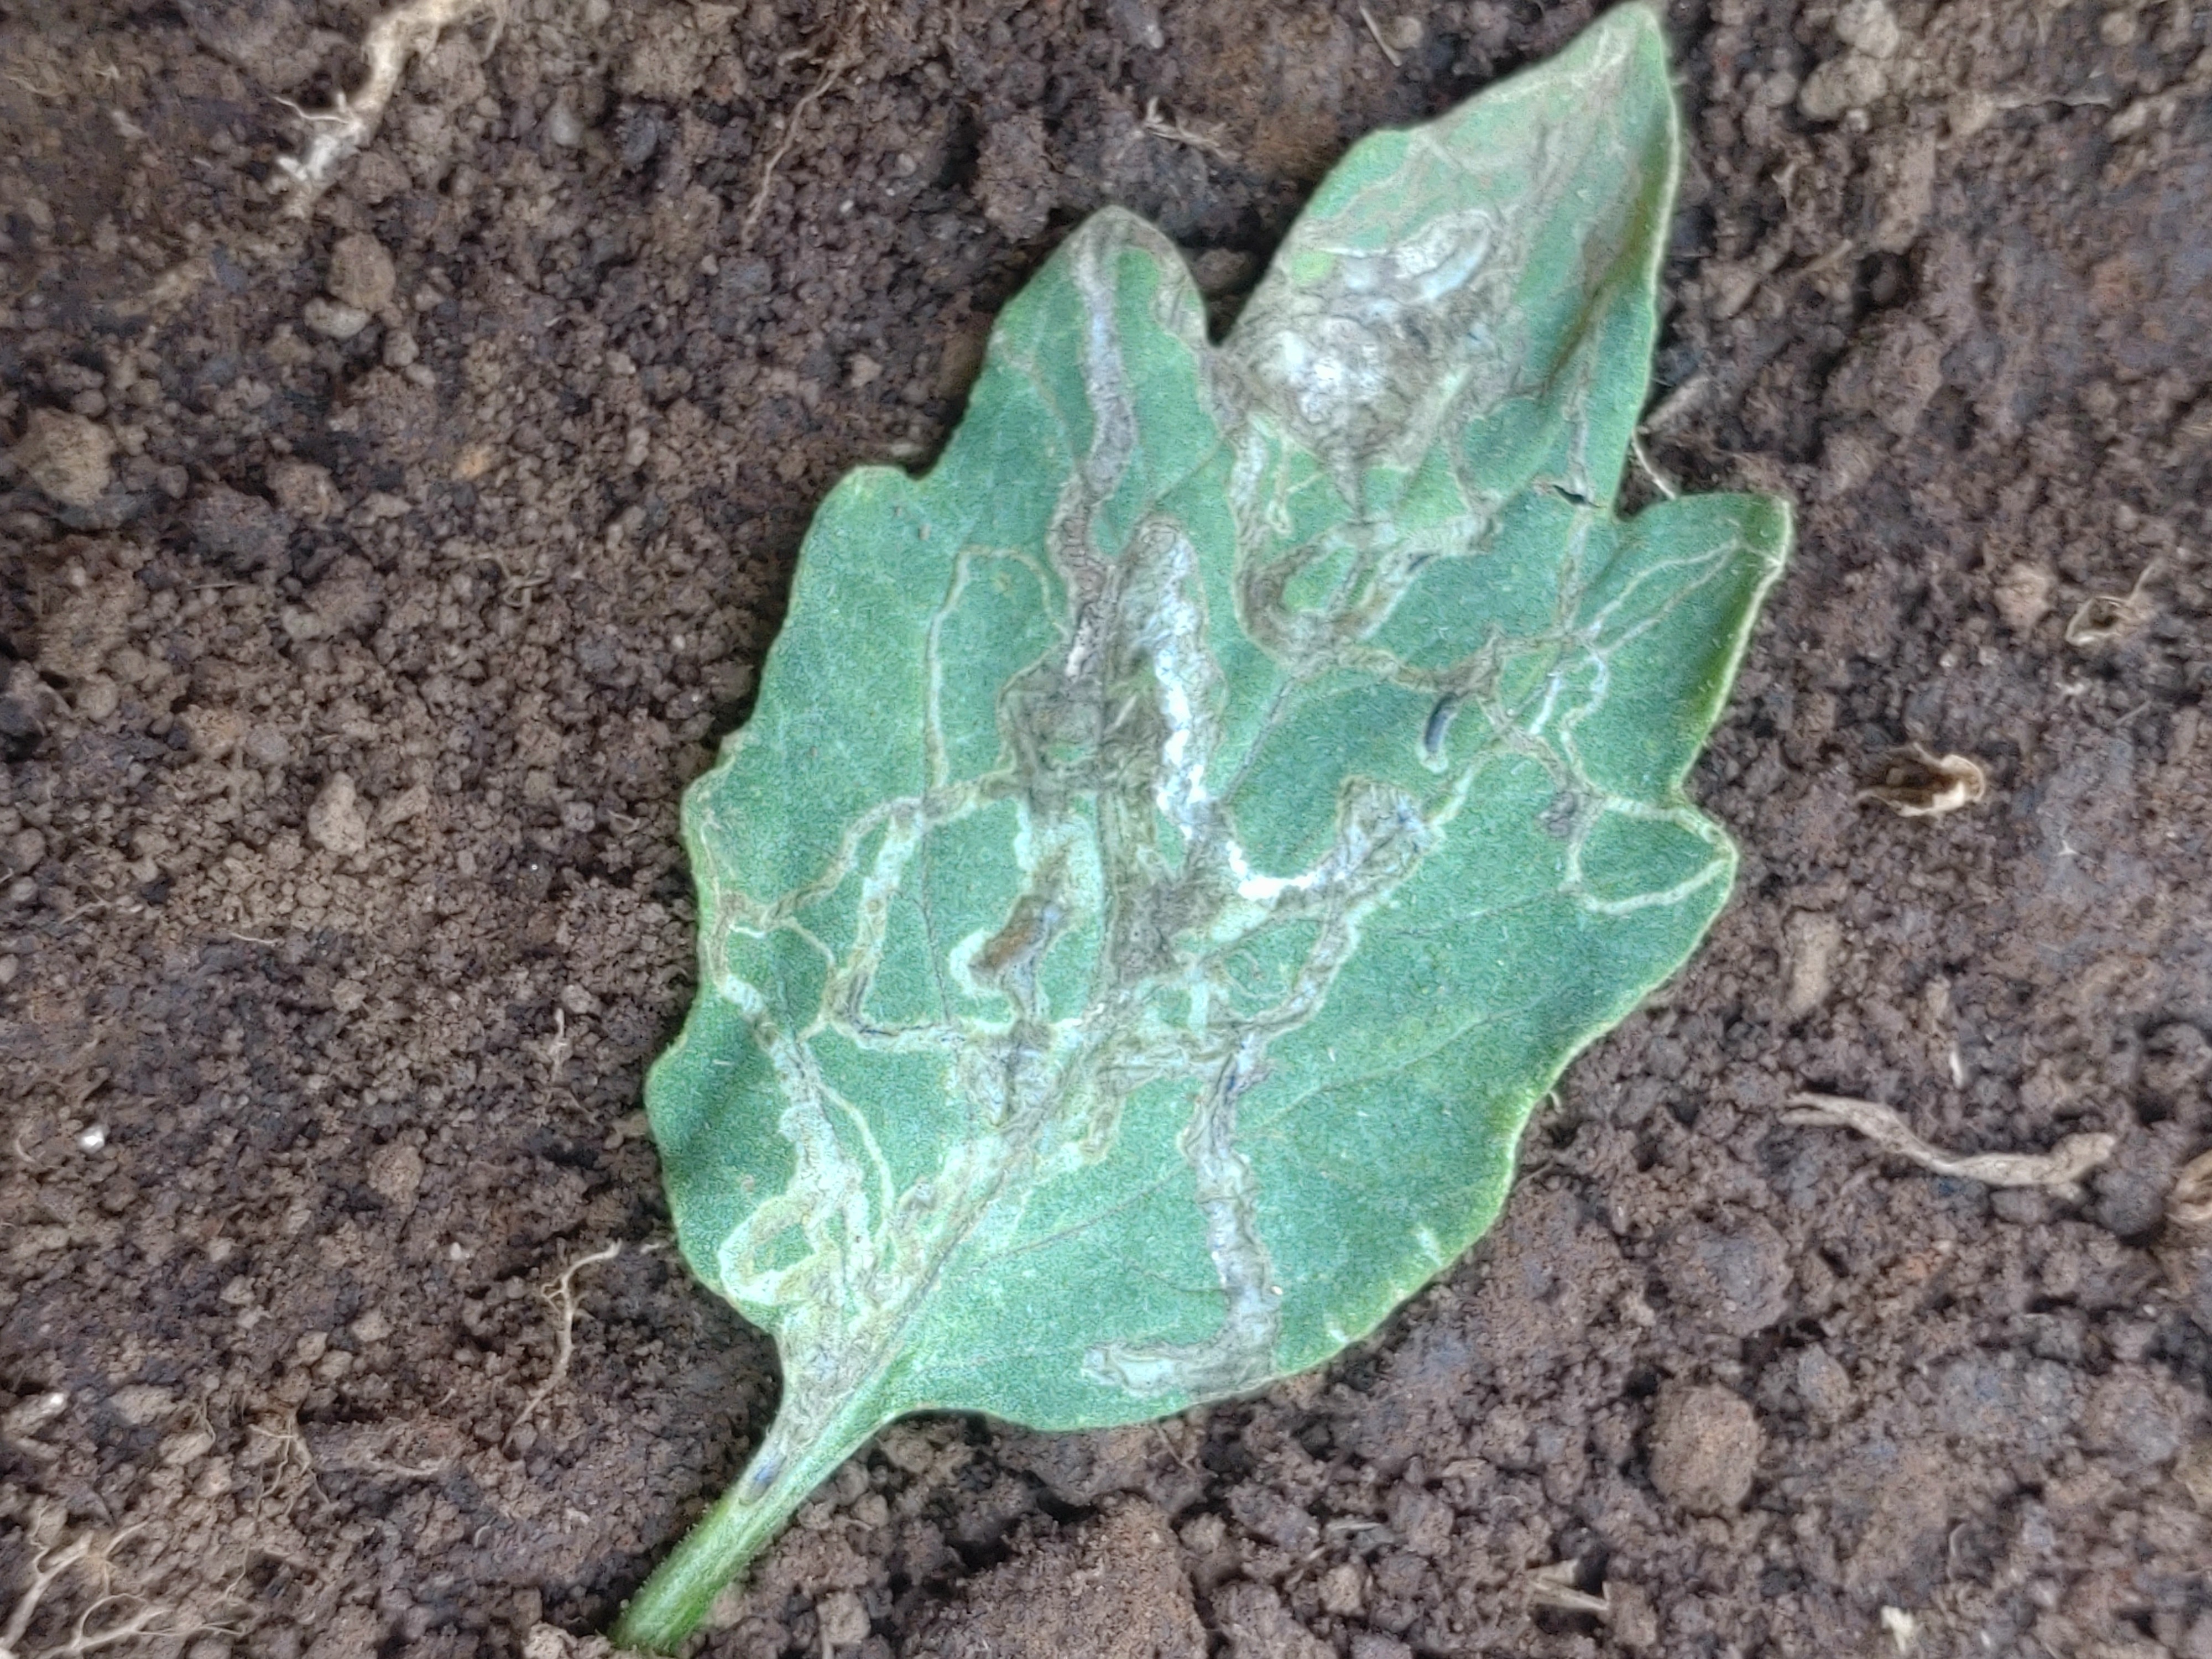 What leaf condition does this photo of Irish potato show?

late blight
